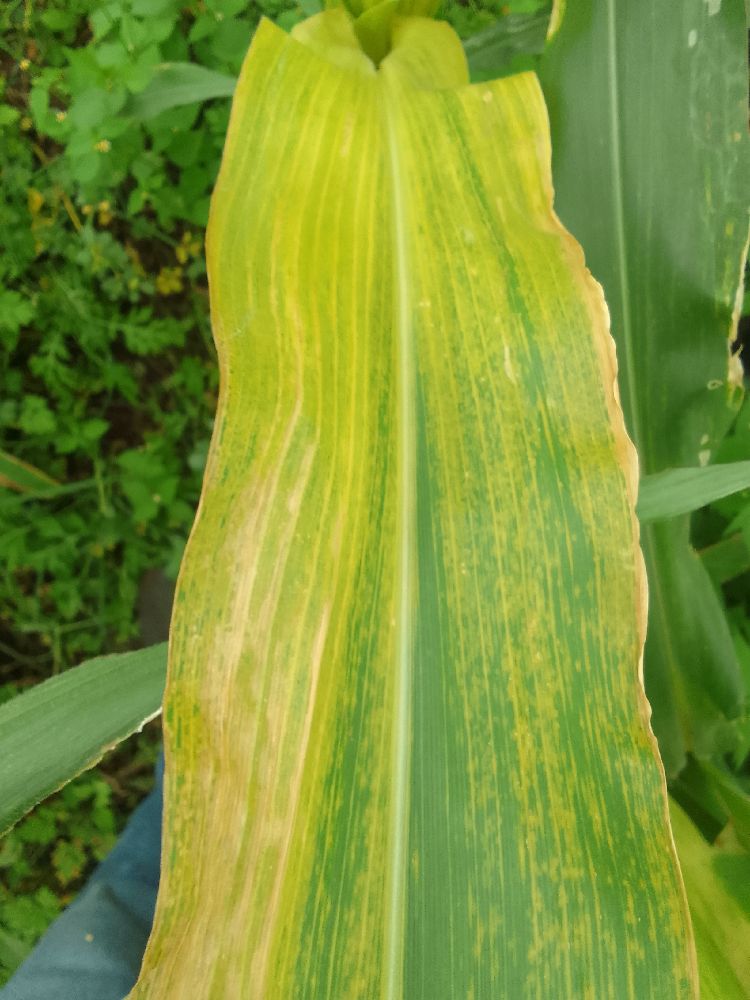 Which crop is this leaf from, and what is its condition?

maize, maize lethal necrosis
